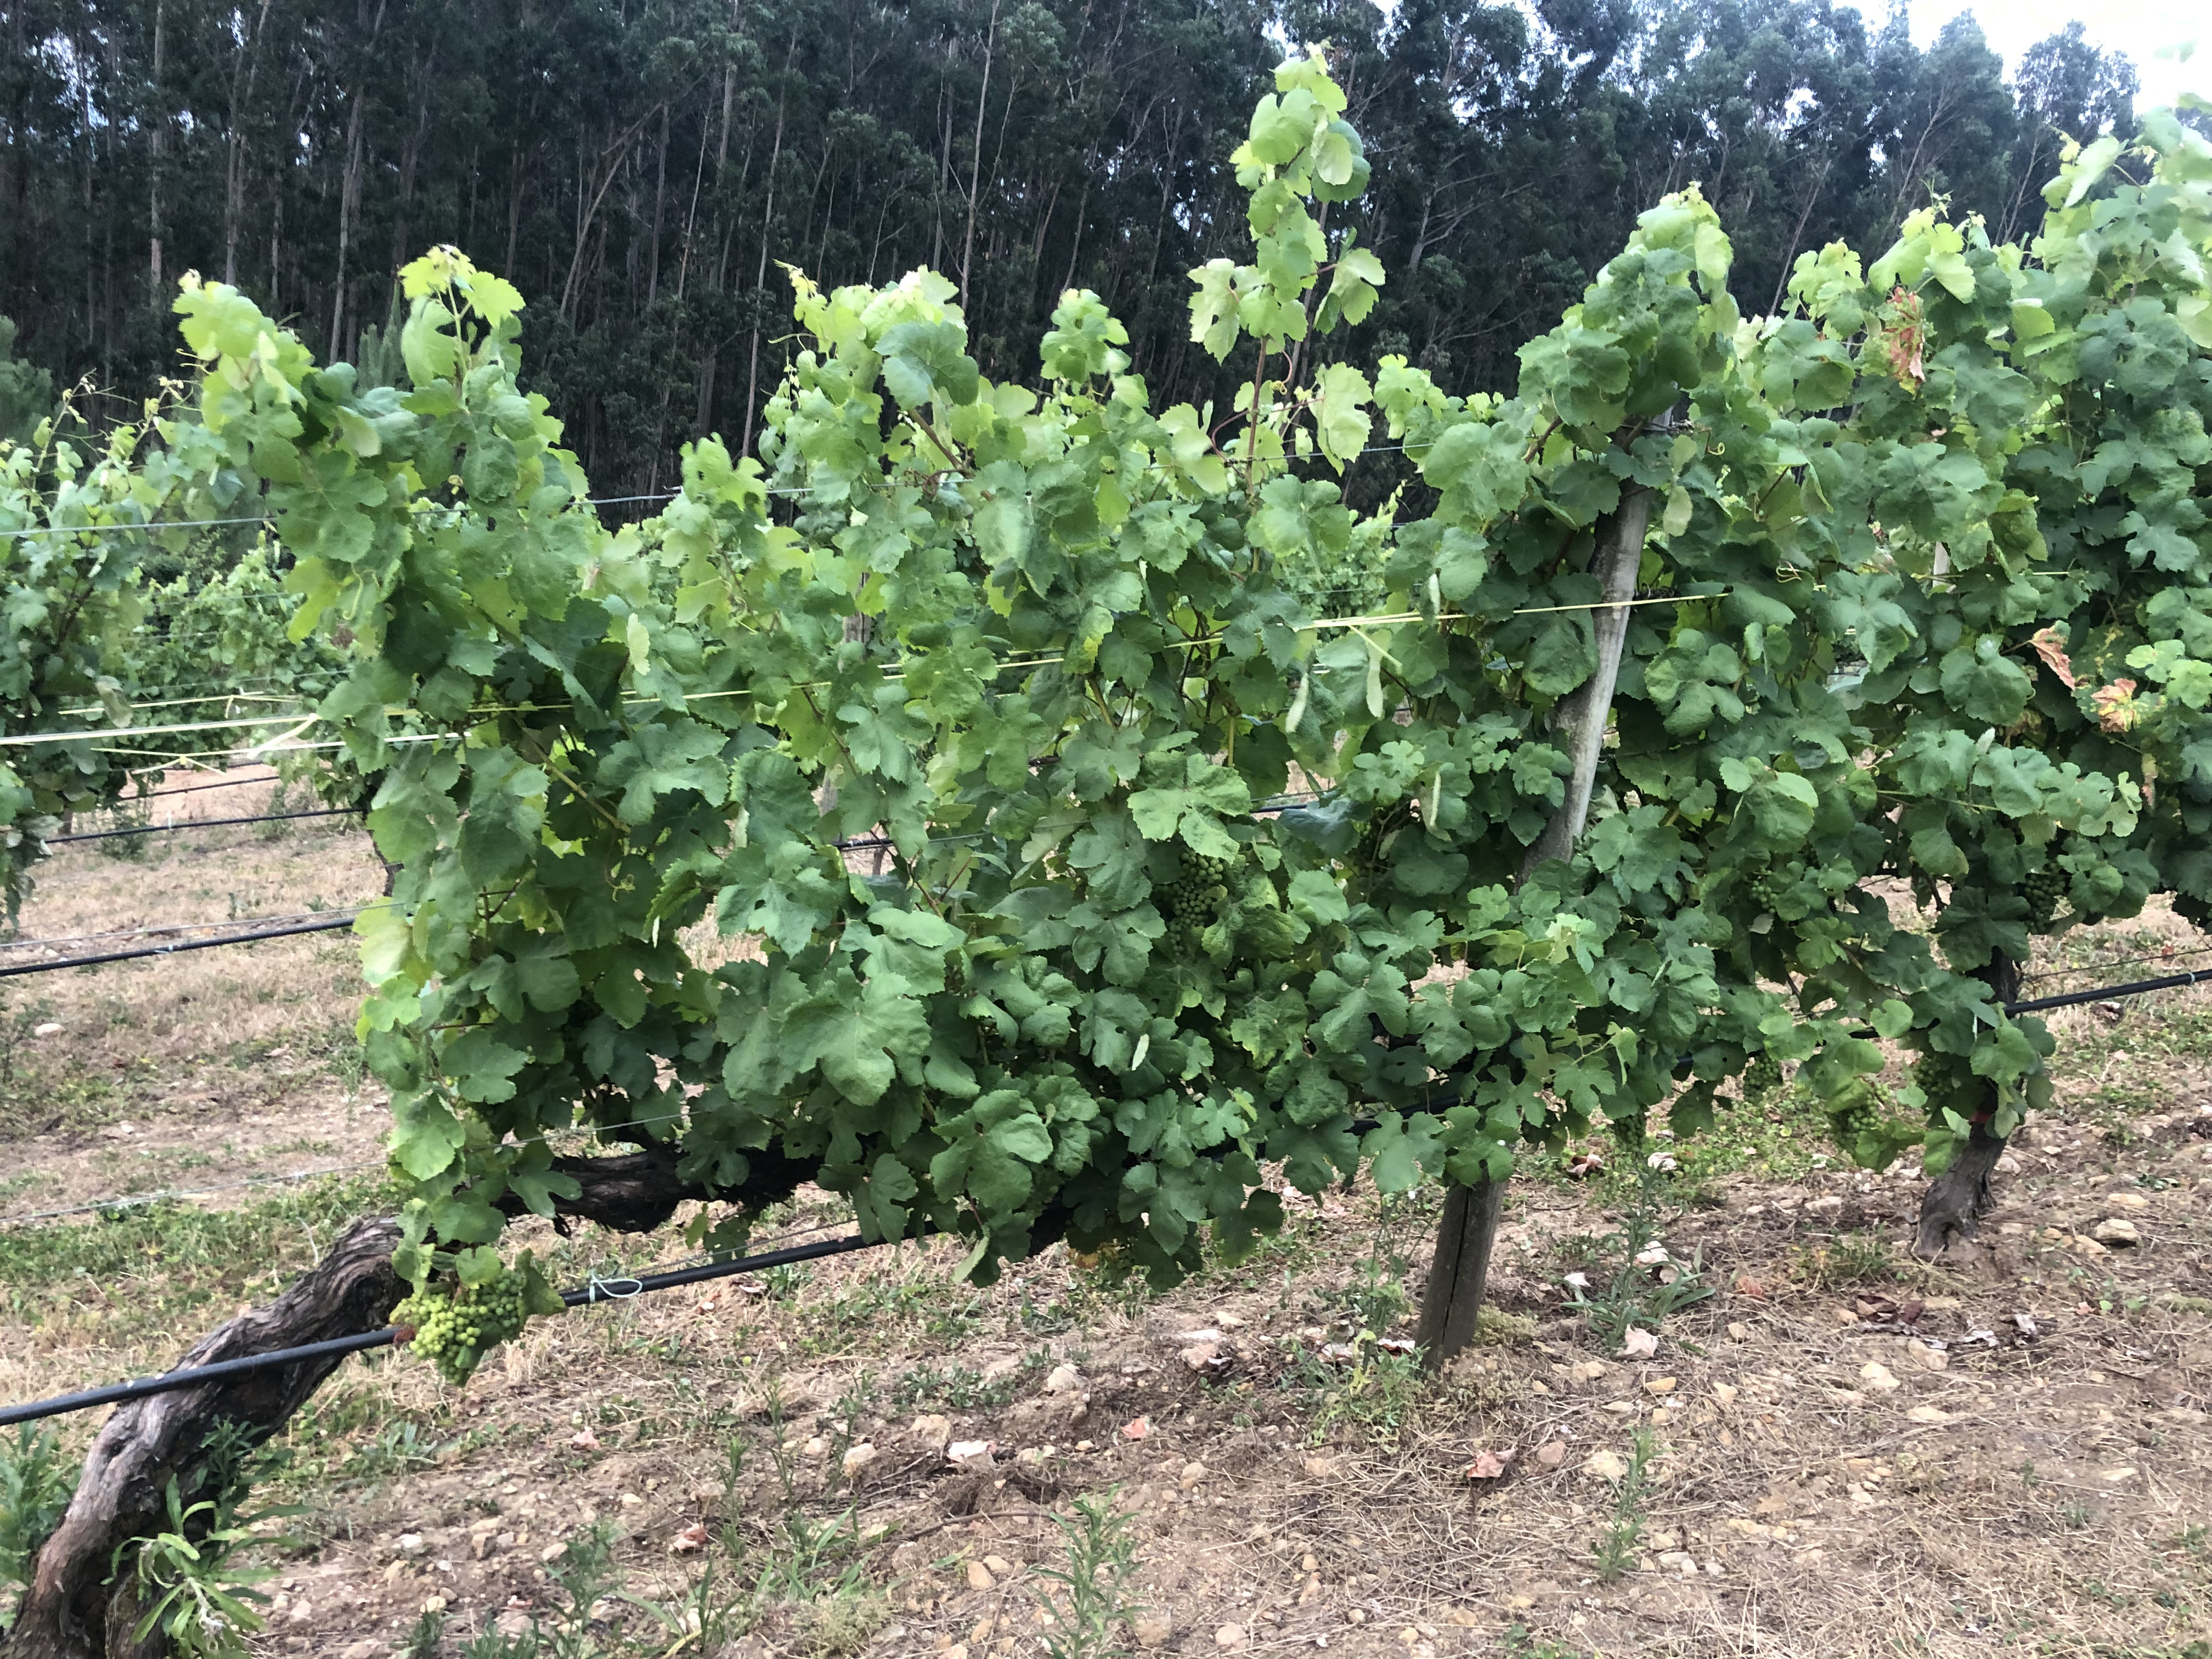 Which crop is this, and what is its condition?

grapevine, not affected by esca disease
